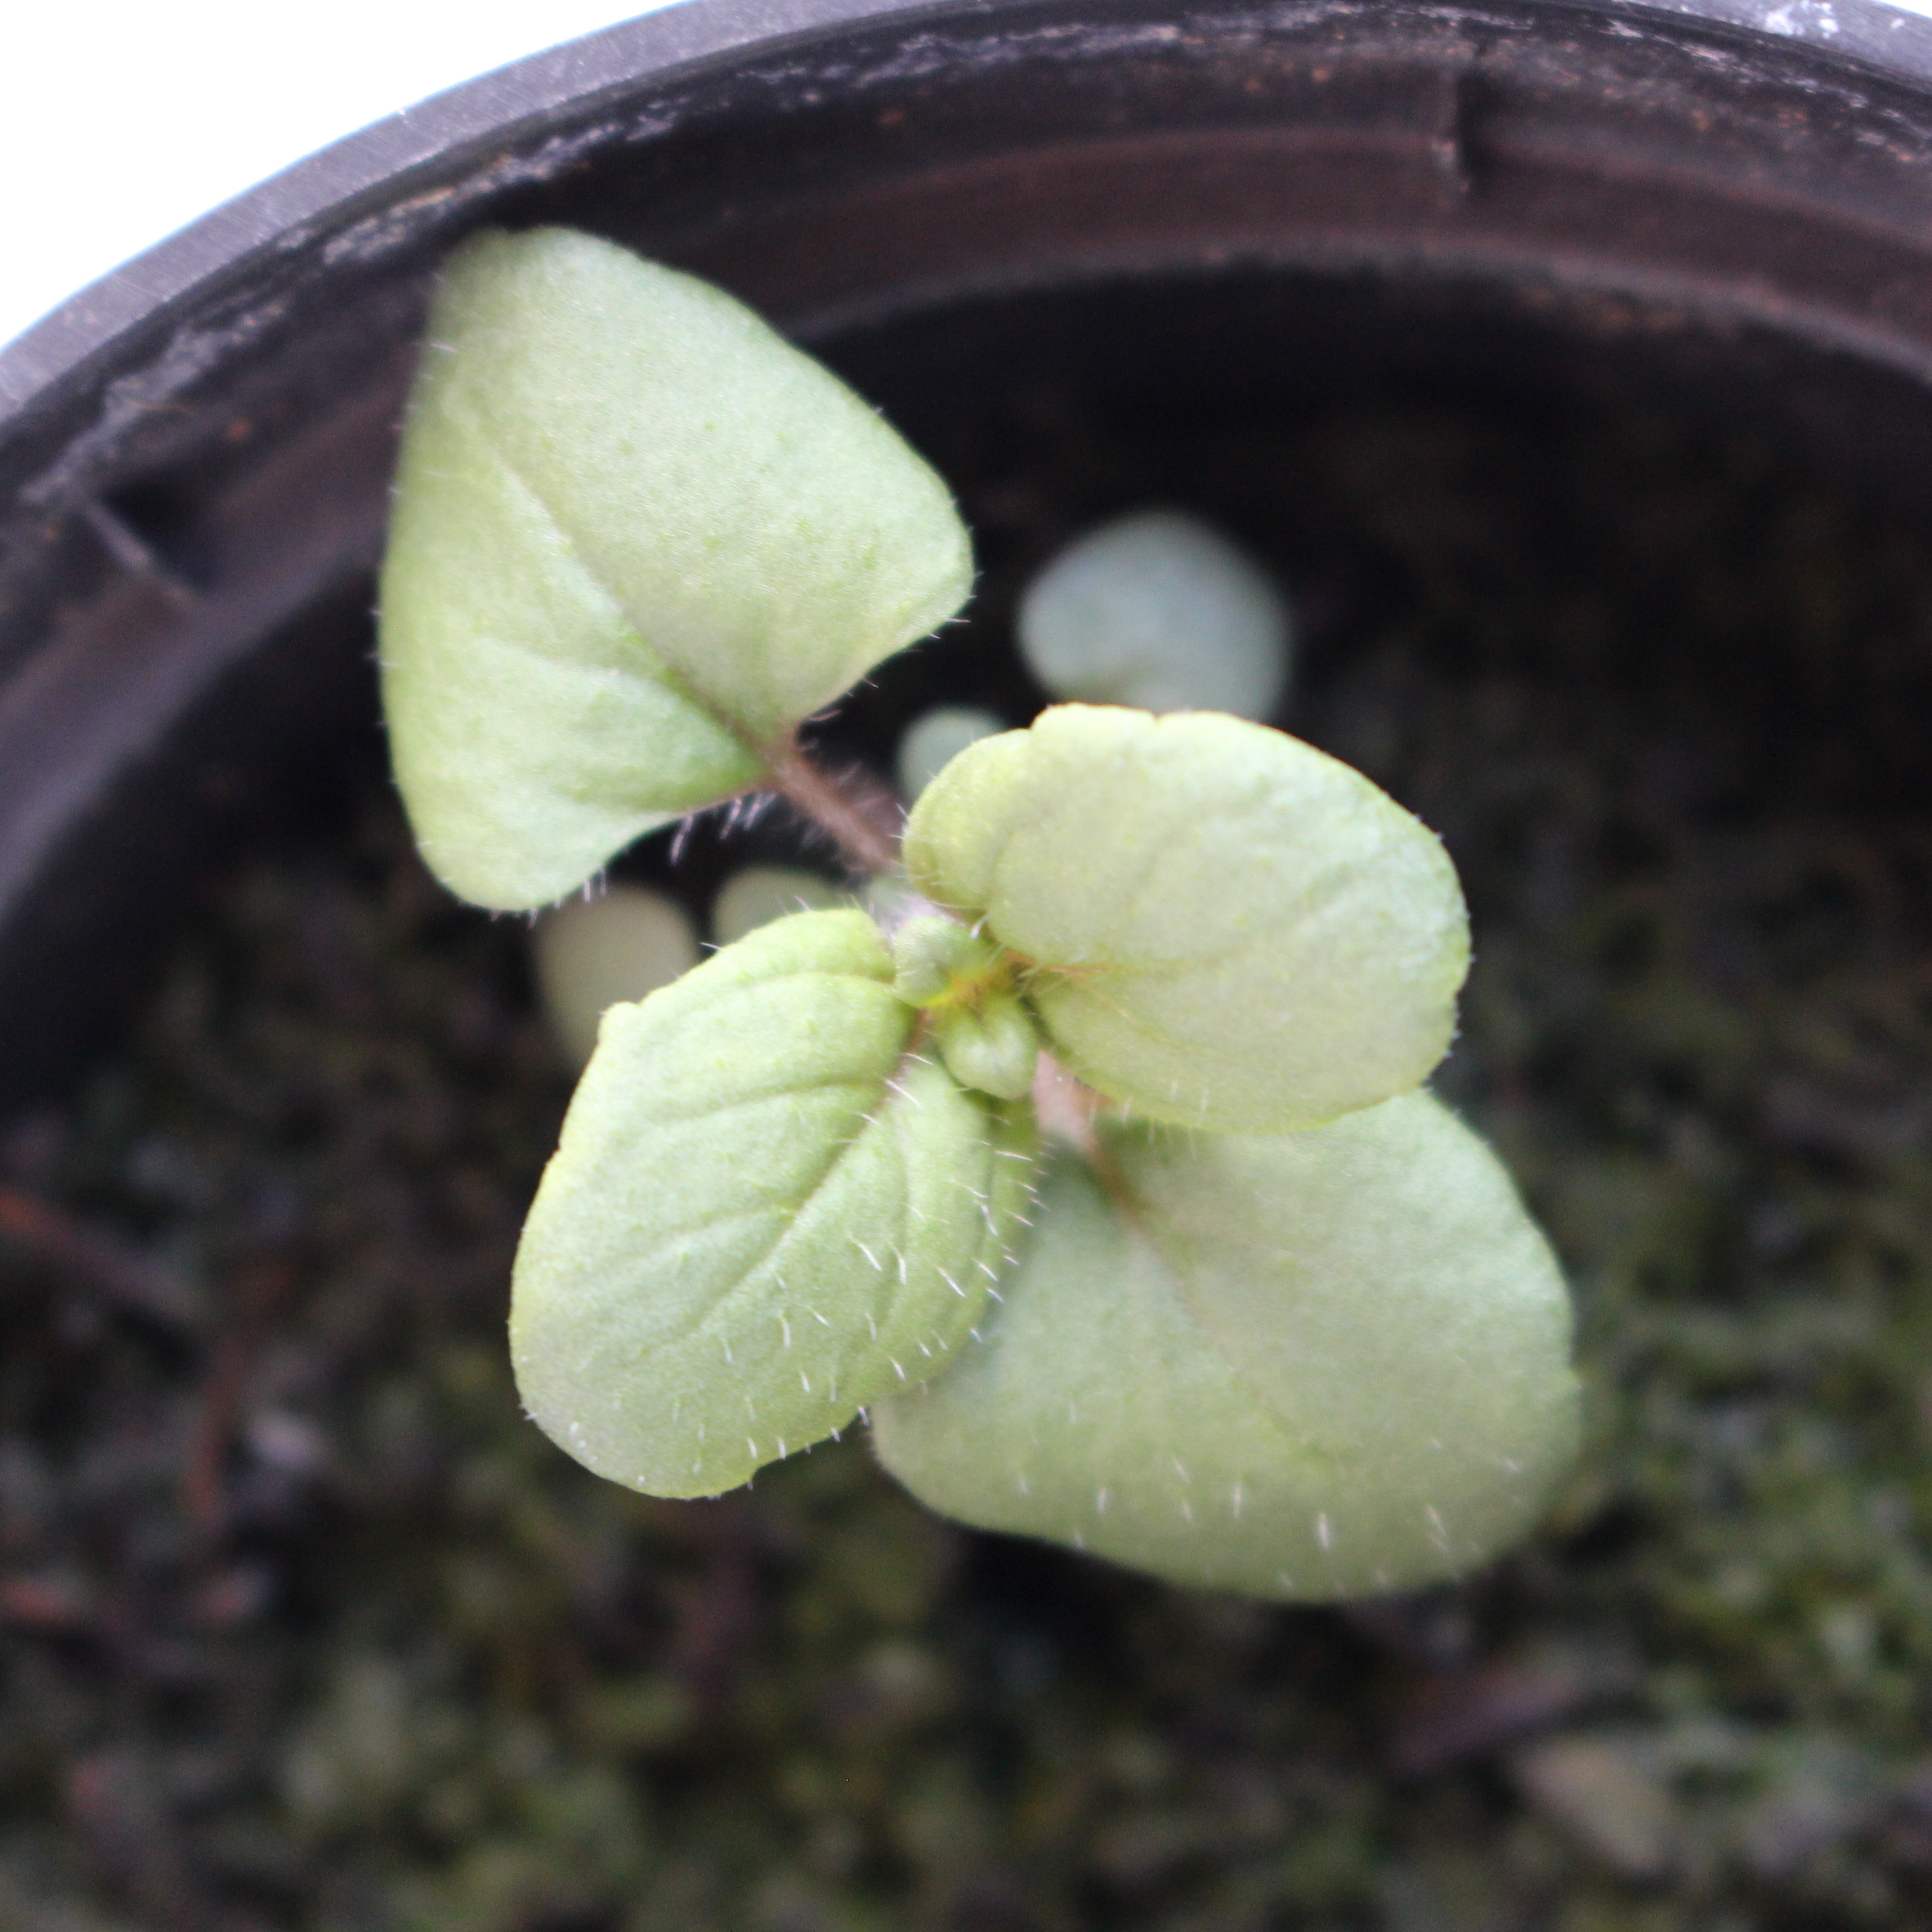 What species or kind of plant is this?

Veronica persica
